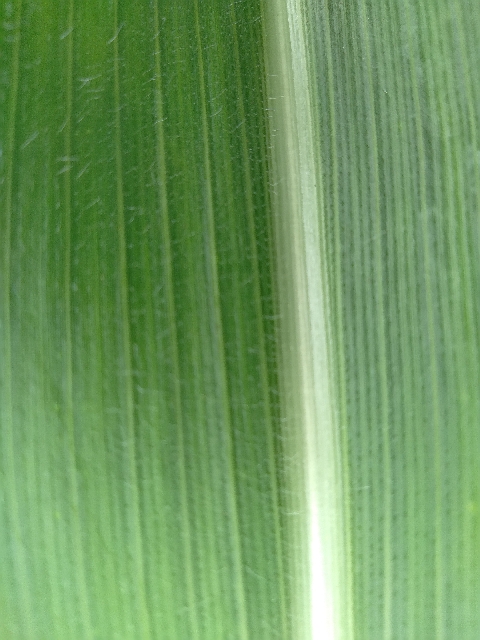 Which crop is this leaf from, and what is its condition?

maize, healthy
